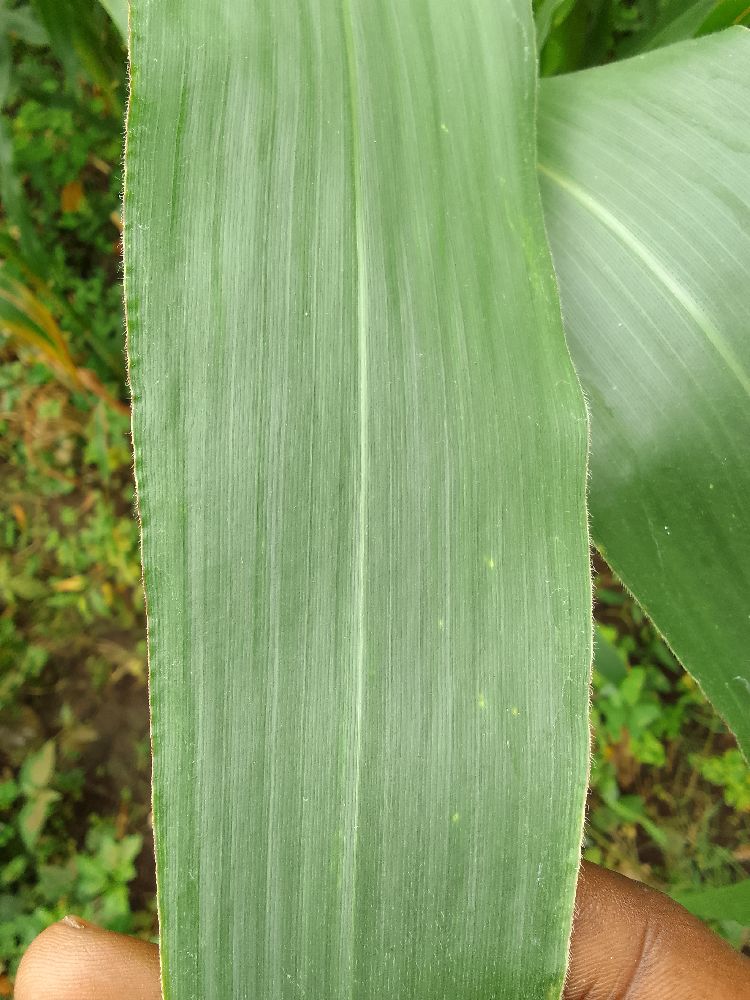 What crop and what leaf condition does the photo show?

maize, healthy
